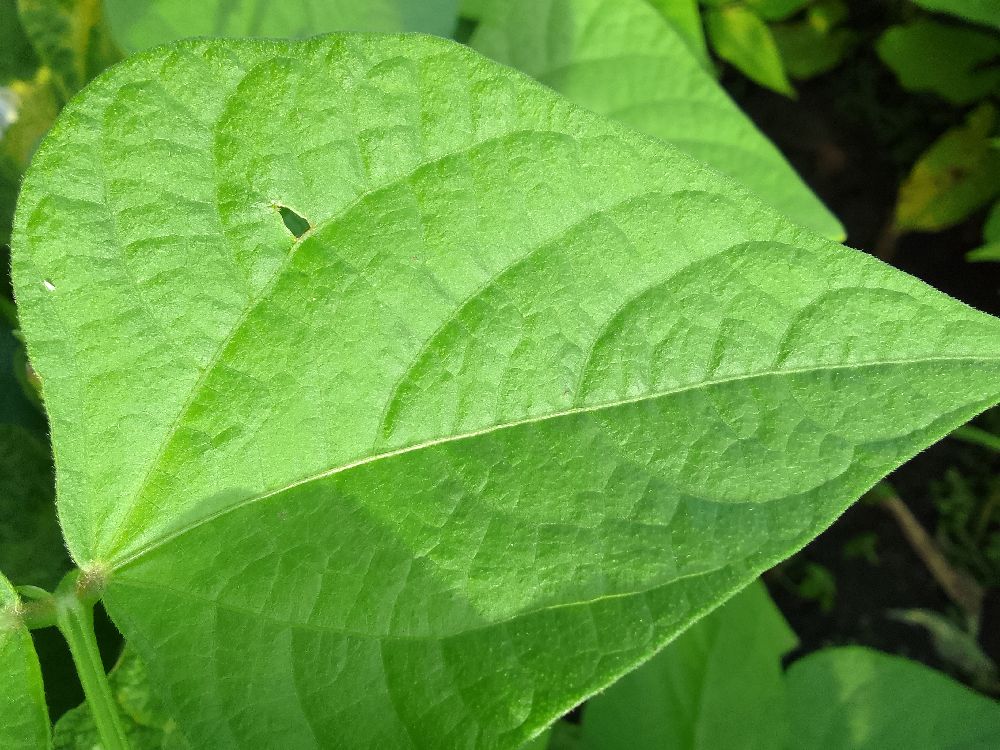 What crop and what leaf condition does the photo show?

common bean, healthy
